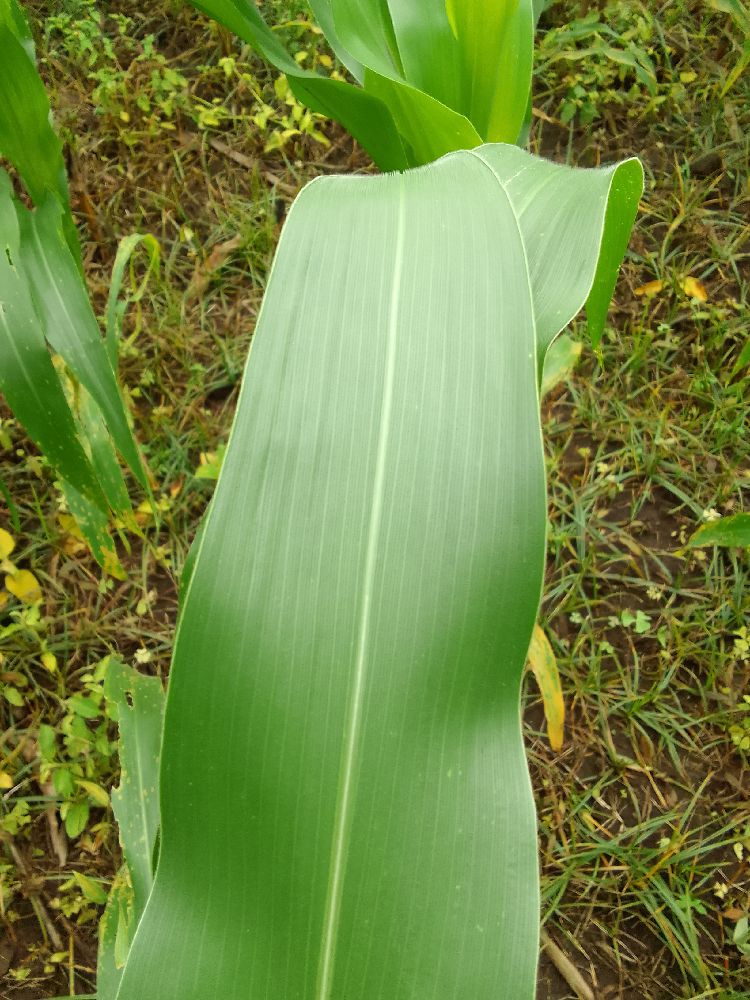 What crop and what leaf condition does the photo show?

maize, healthy
